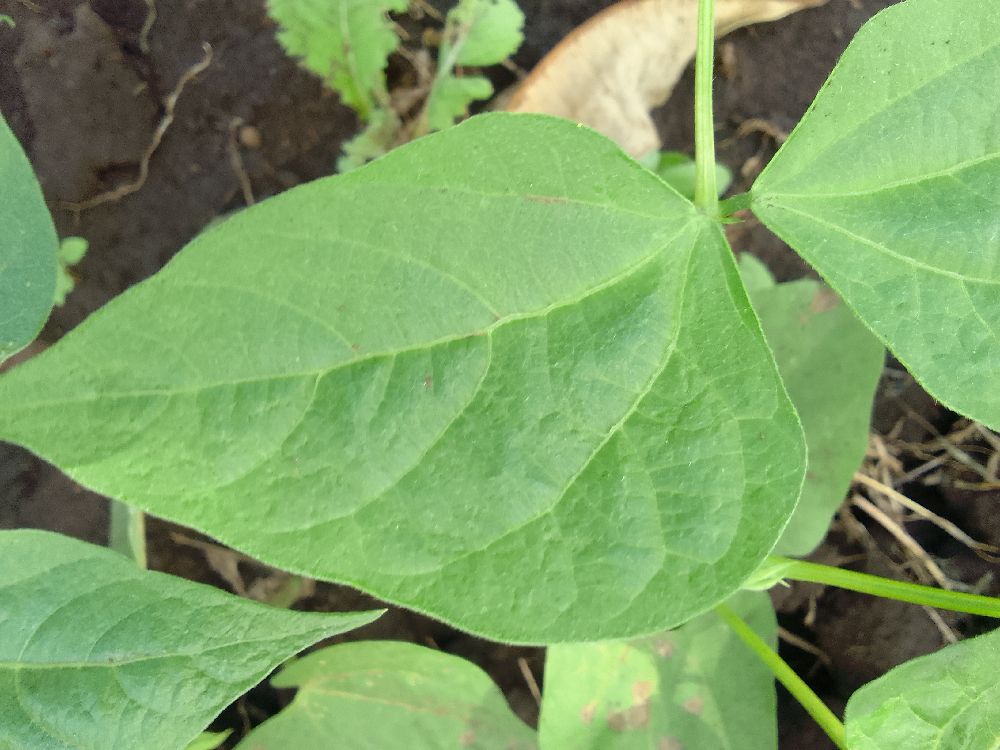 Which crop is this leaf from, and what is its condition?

common bean, healthy
